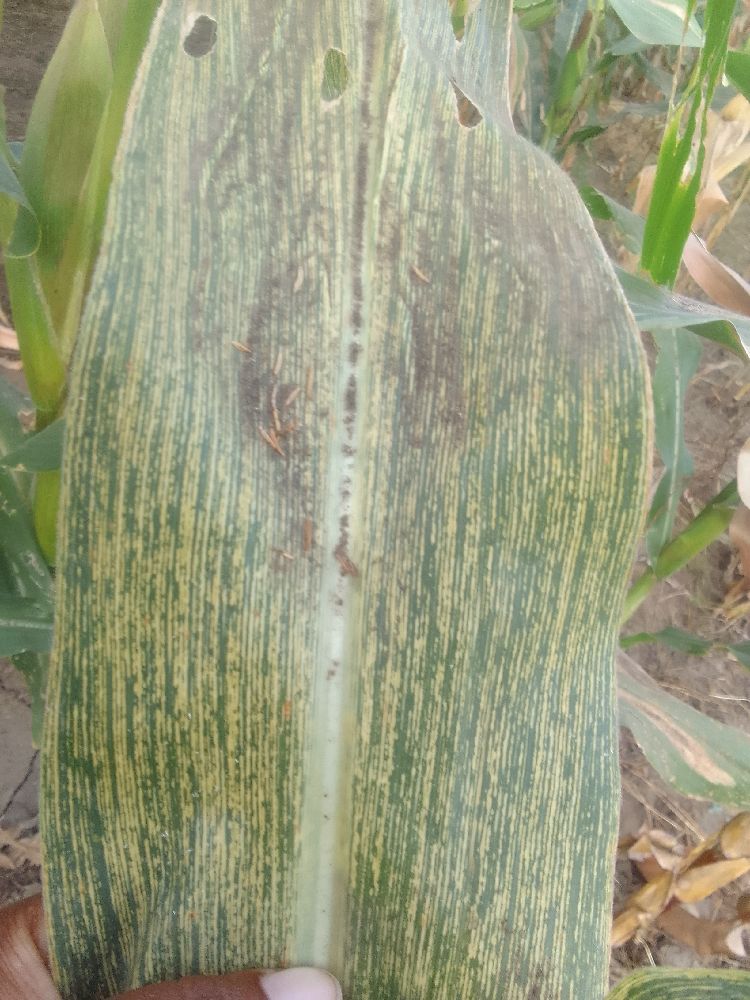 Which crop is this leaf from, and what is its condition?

maize, maize streak virus
